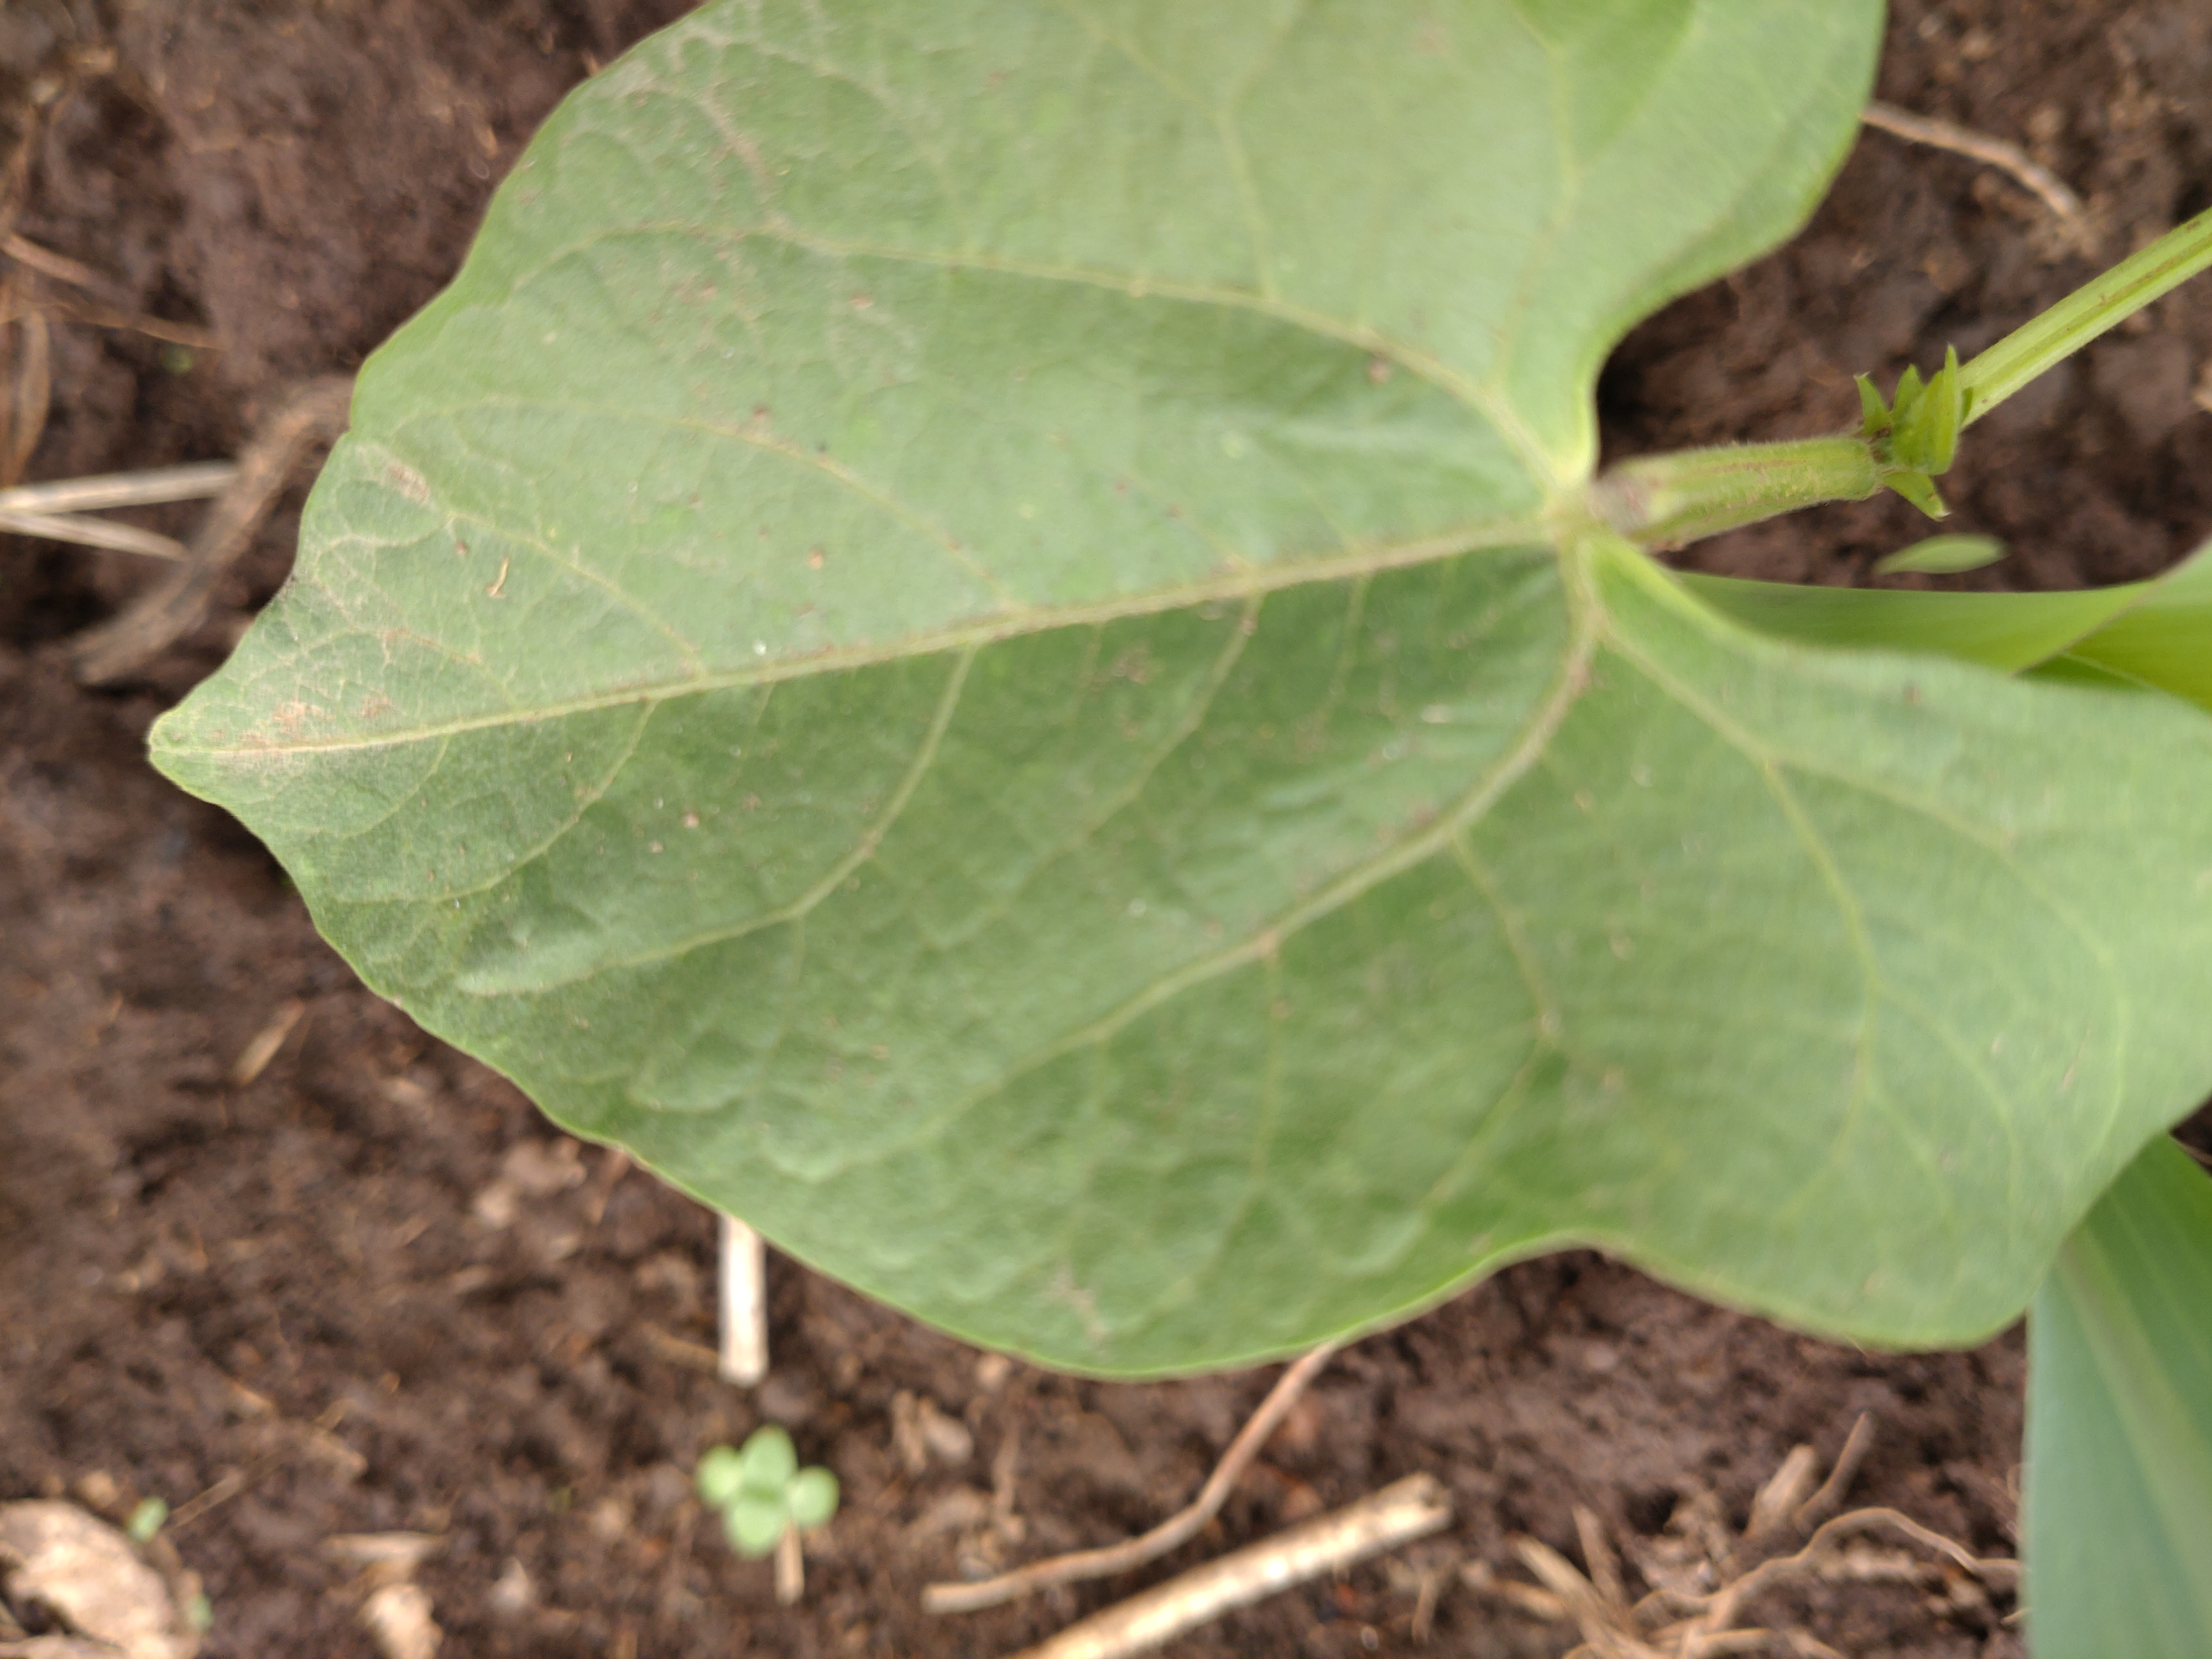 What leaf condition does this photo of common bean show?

healthy
